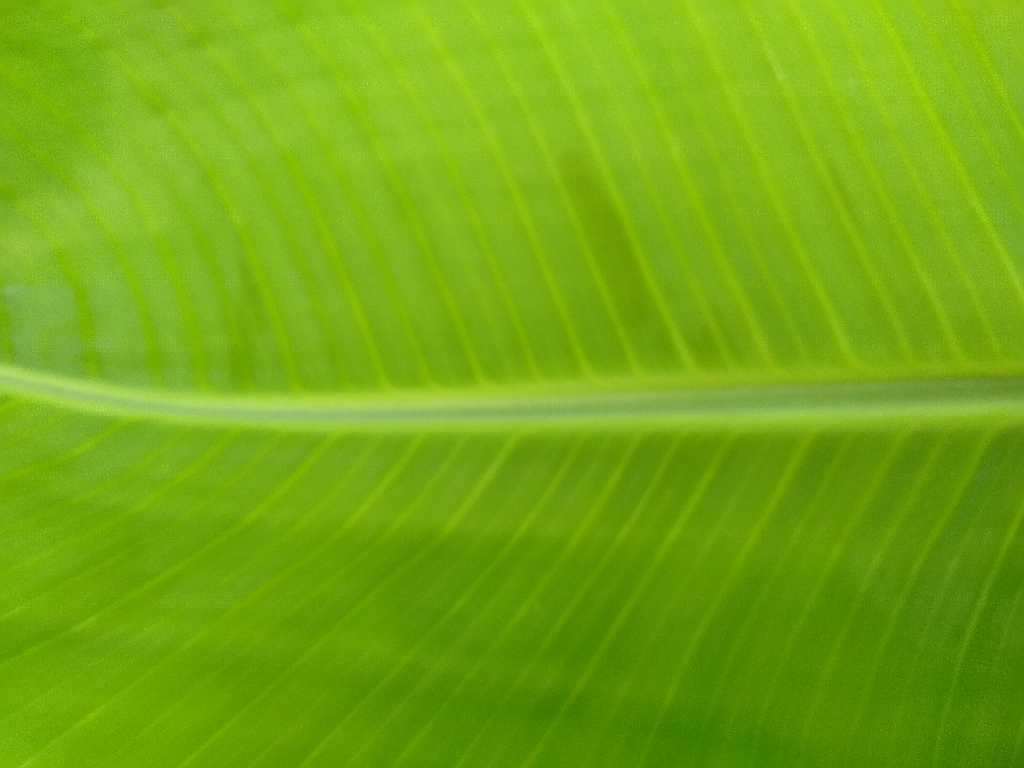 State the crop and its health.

banana, healthy
